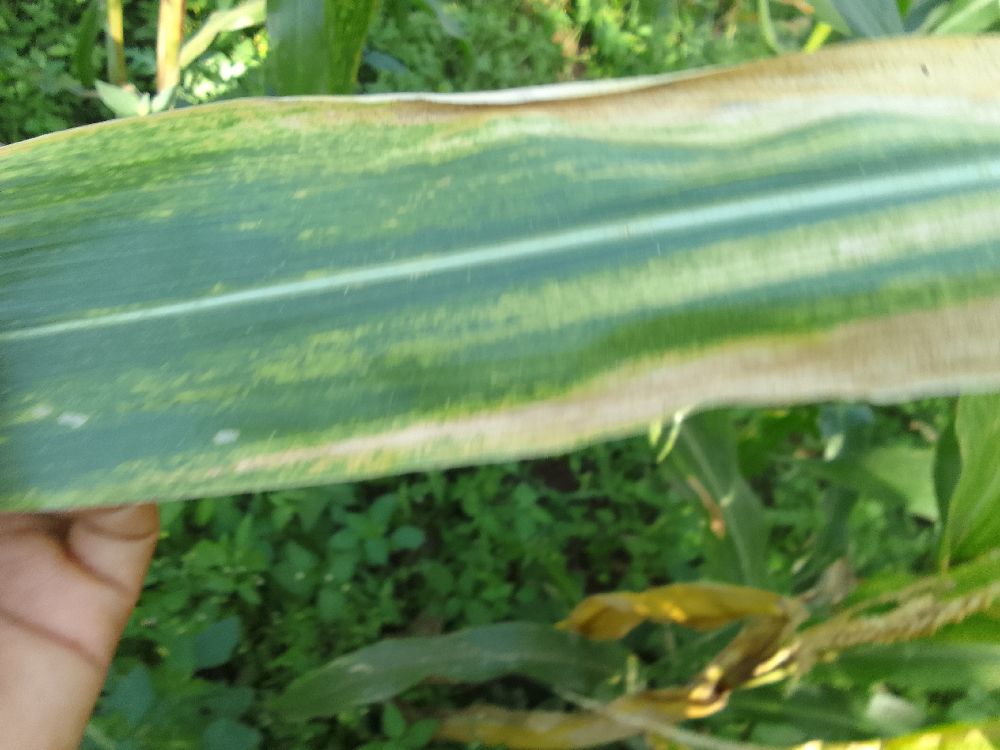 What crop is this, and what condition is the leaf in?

maize, maize lethal necrosis
